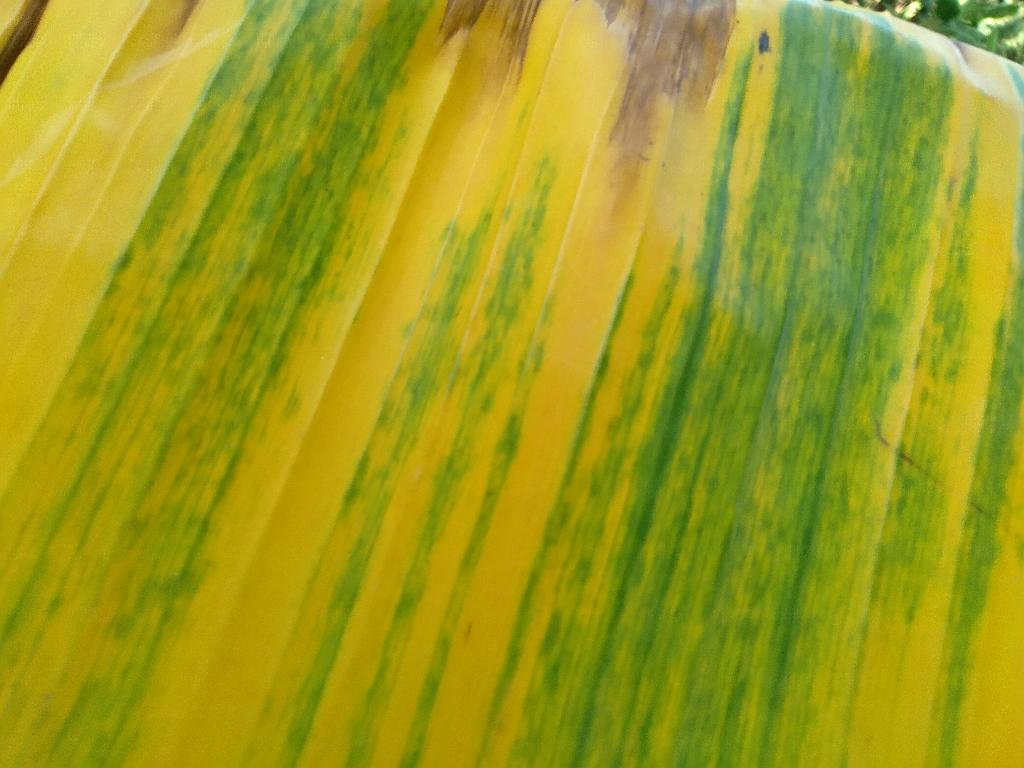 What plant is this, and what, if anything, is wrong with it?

banana, fusarium wilt race 1
